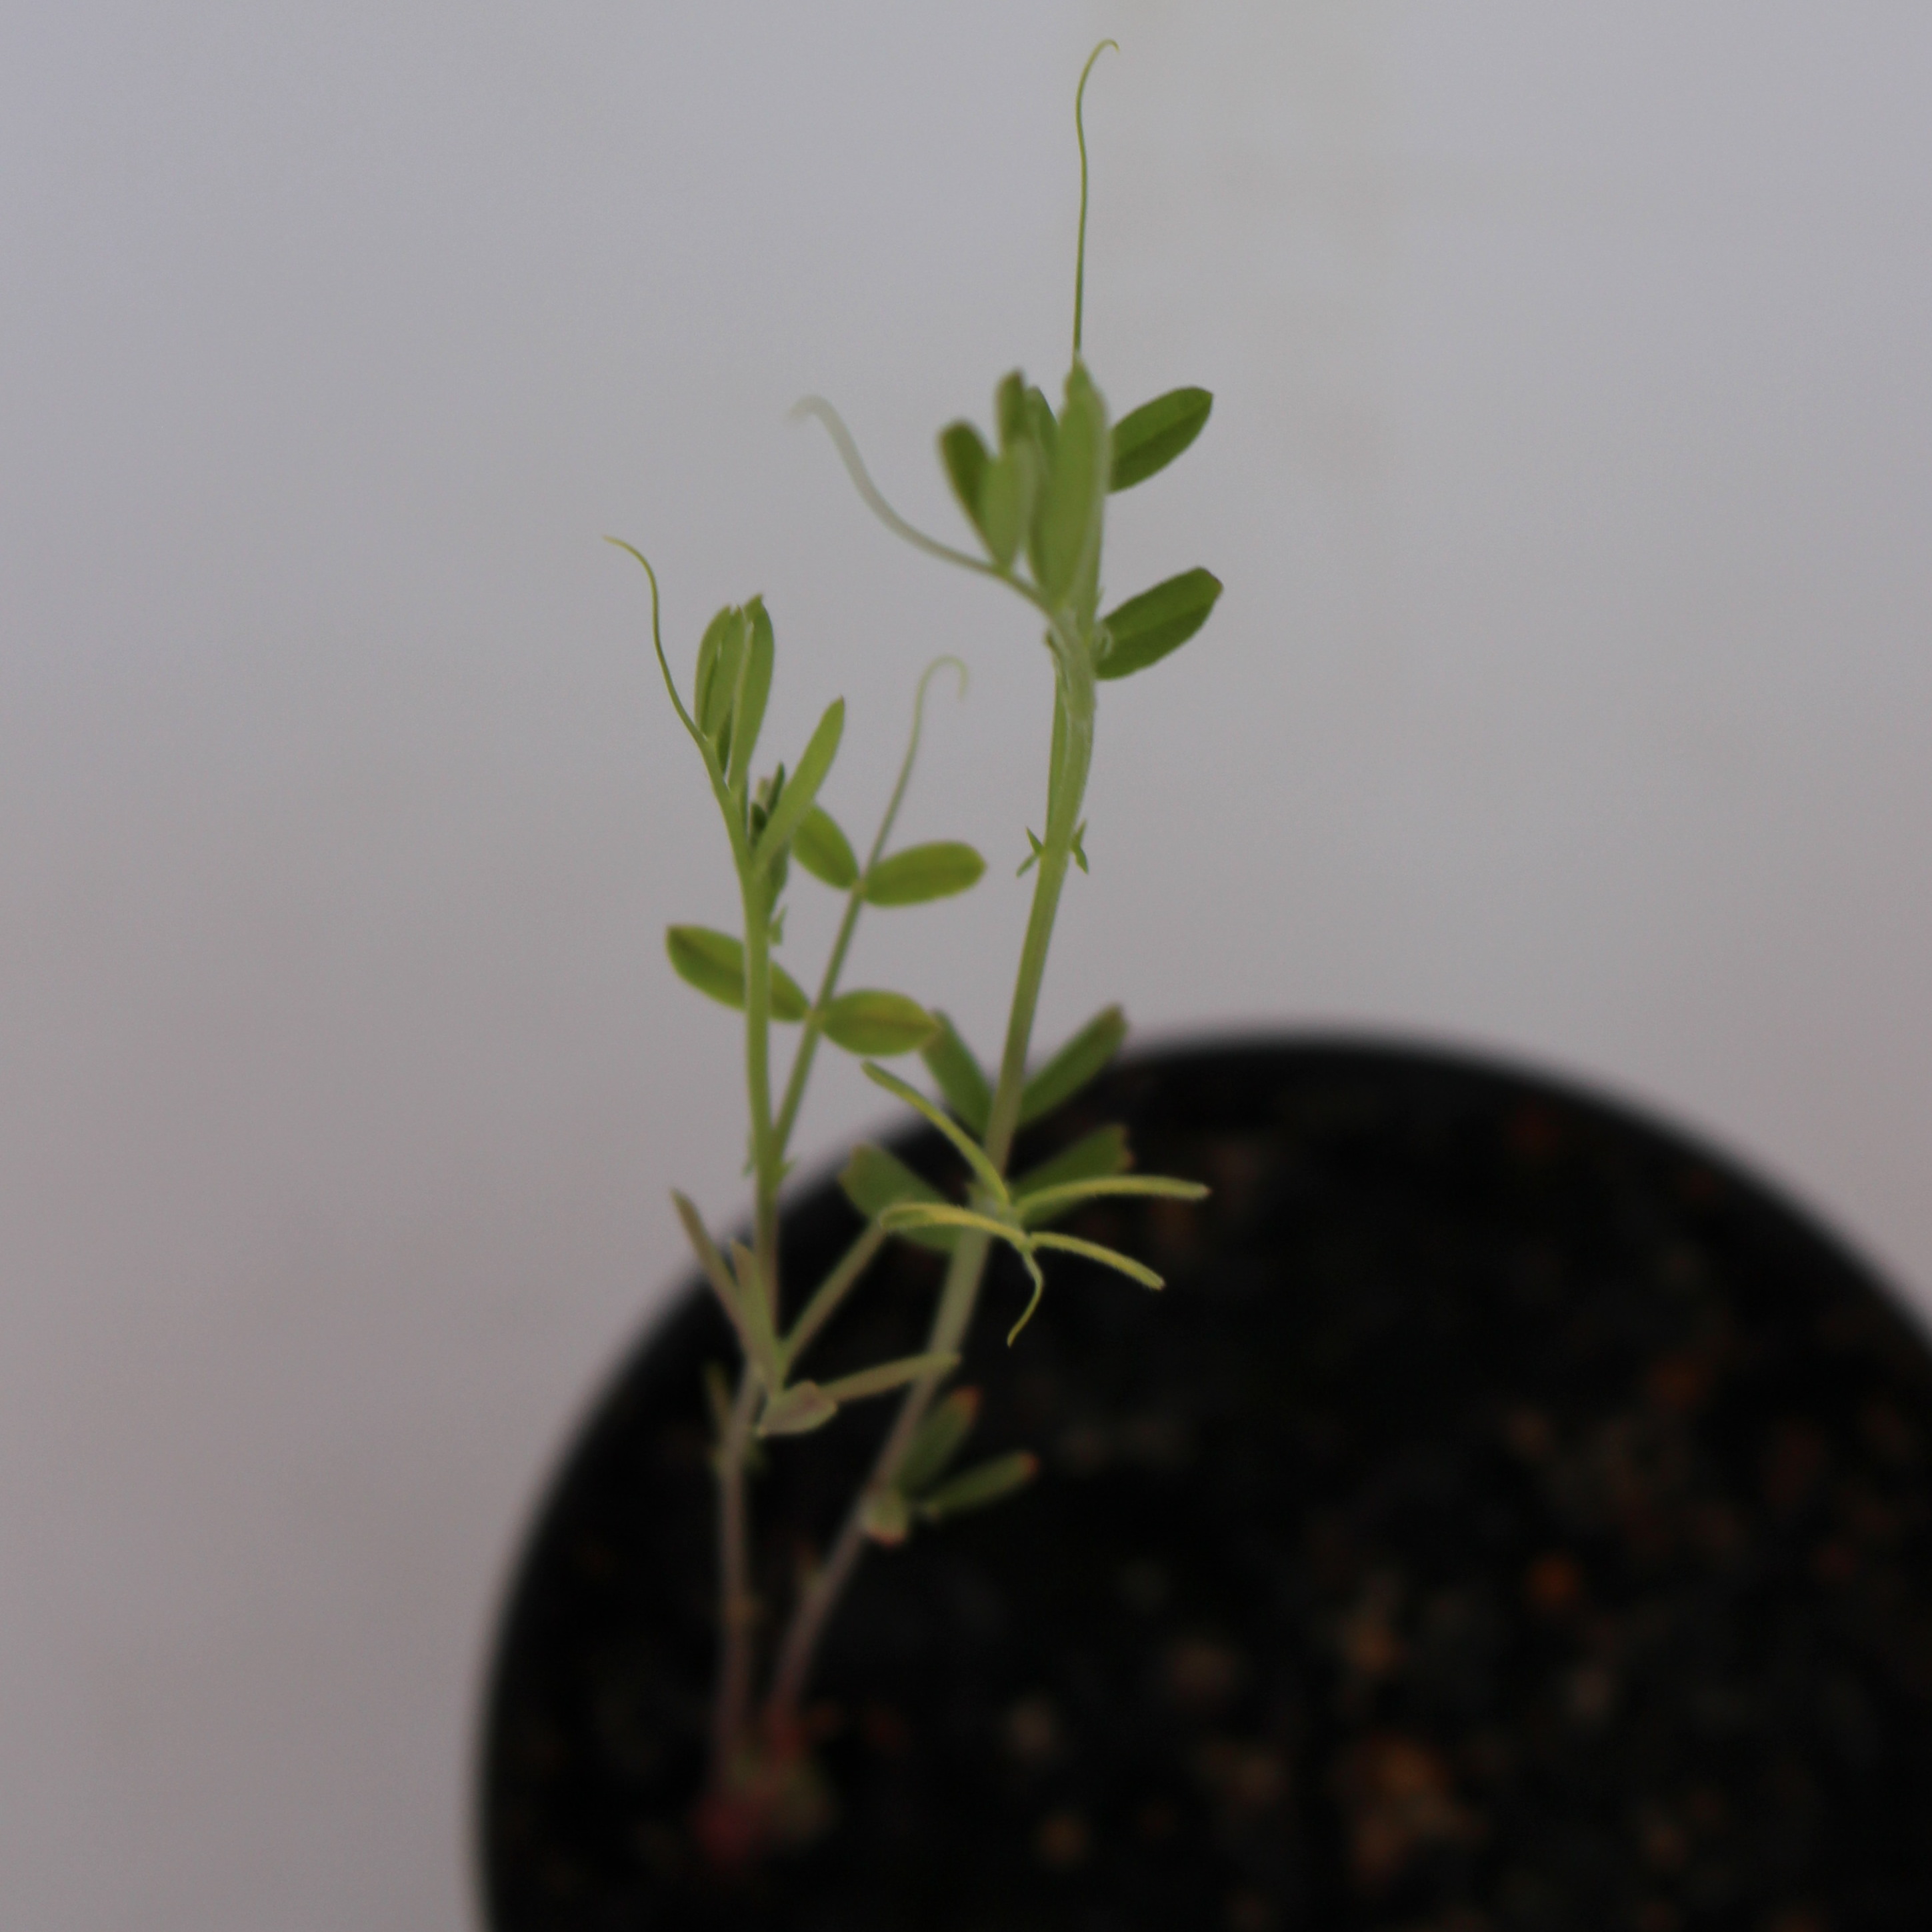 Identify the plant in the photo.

Vicia sativa
